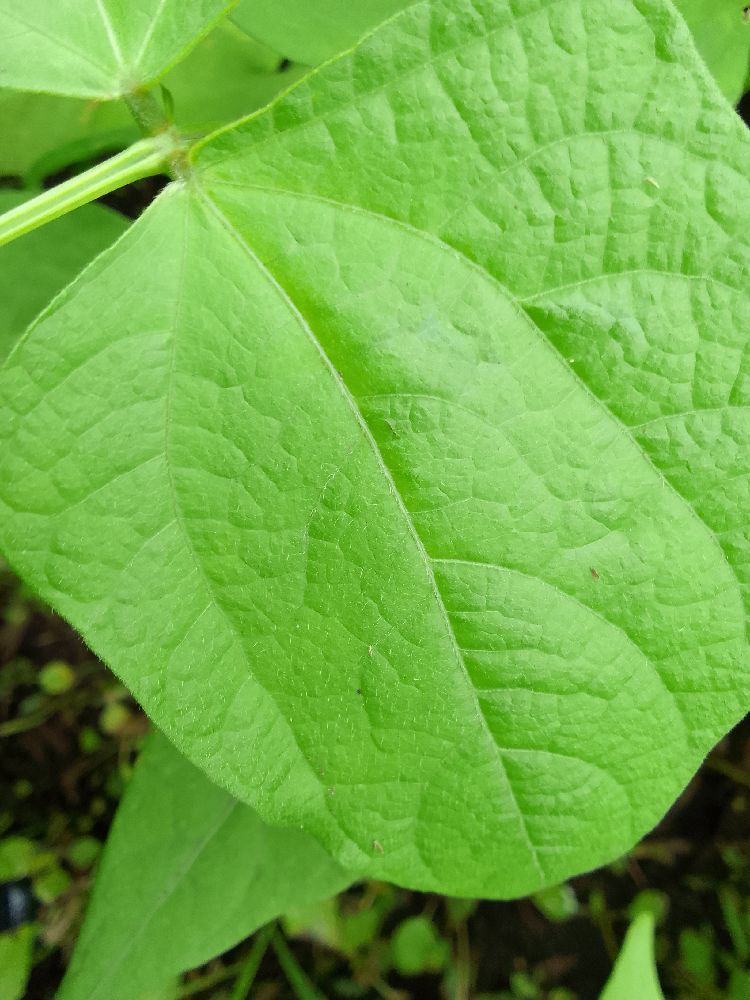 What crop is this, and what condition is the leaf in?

common bean, healthy
